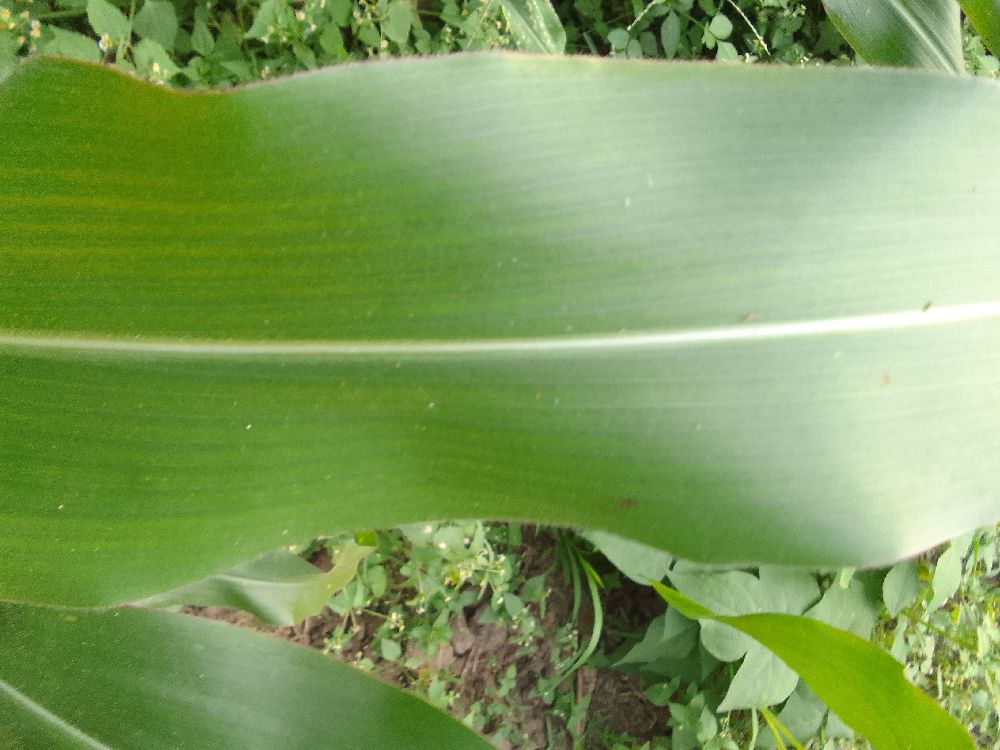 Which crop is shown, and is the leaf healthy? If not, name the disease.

maize, healthy
